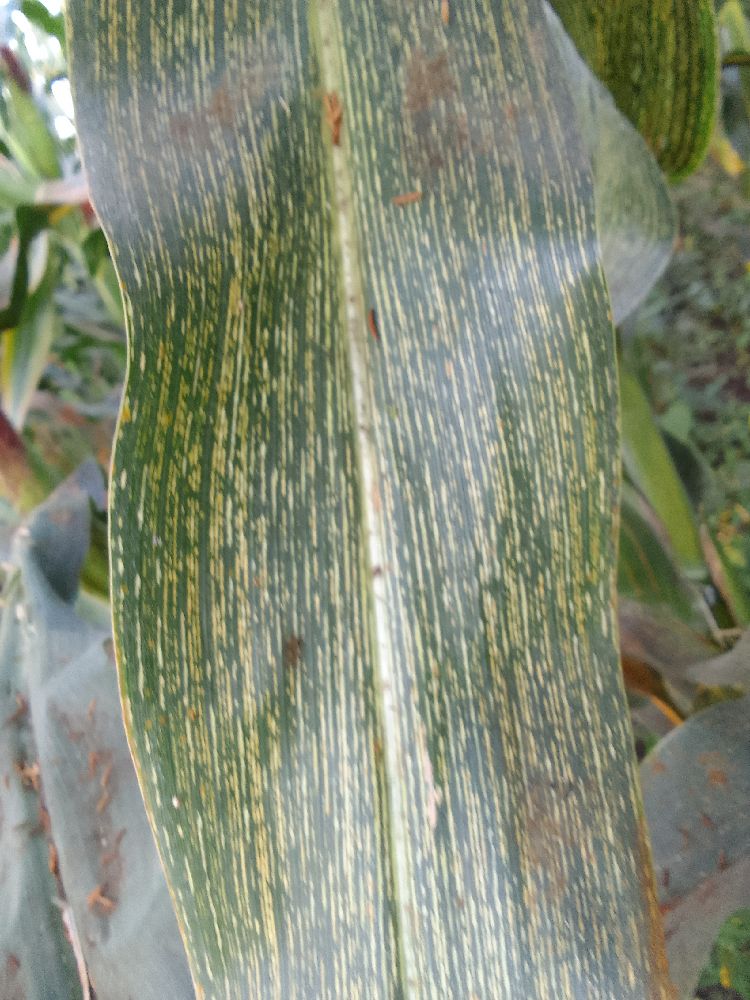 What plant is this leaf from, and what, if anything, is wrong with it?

maize, maize streak virus
